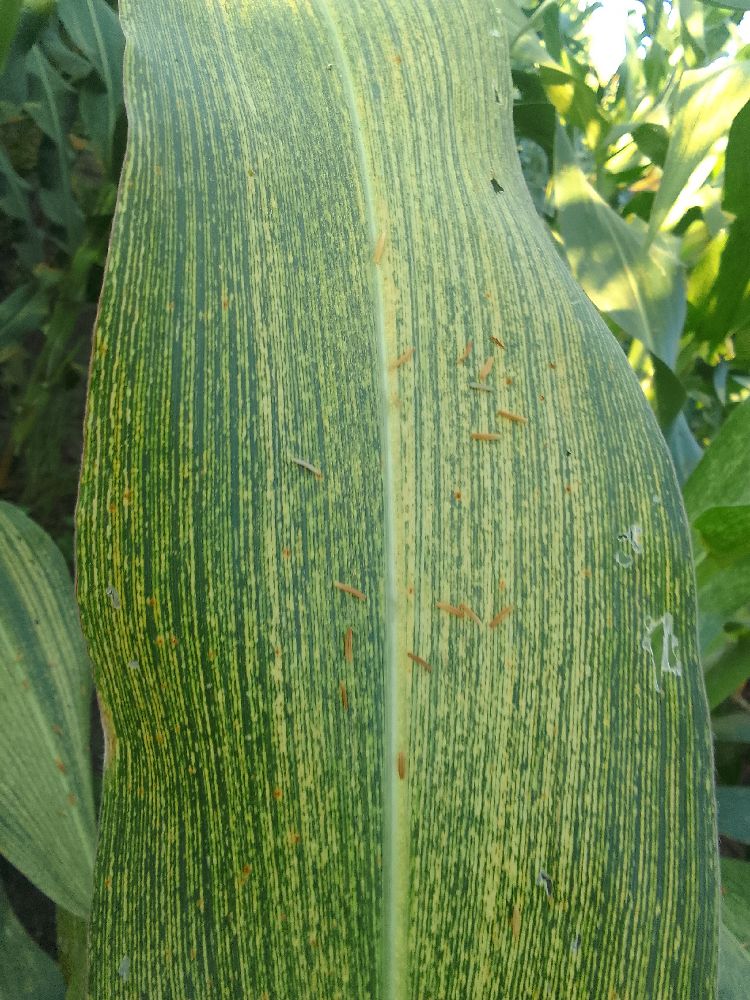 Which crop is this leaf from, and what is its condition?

maize, maize streak virus
